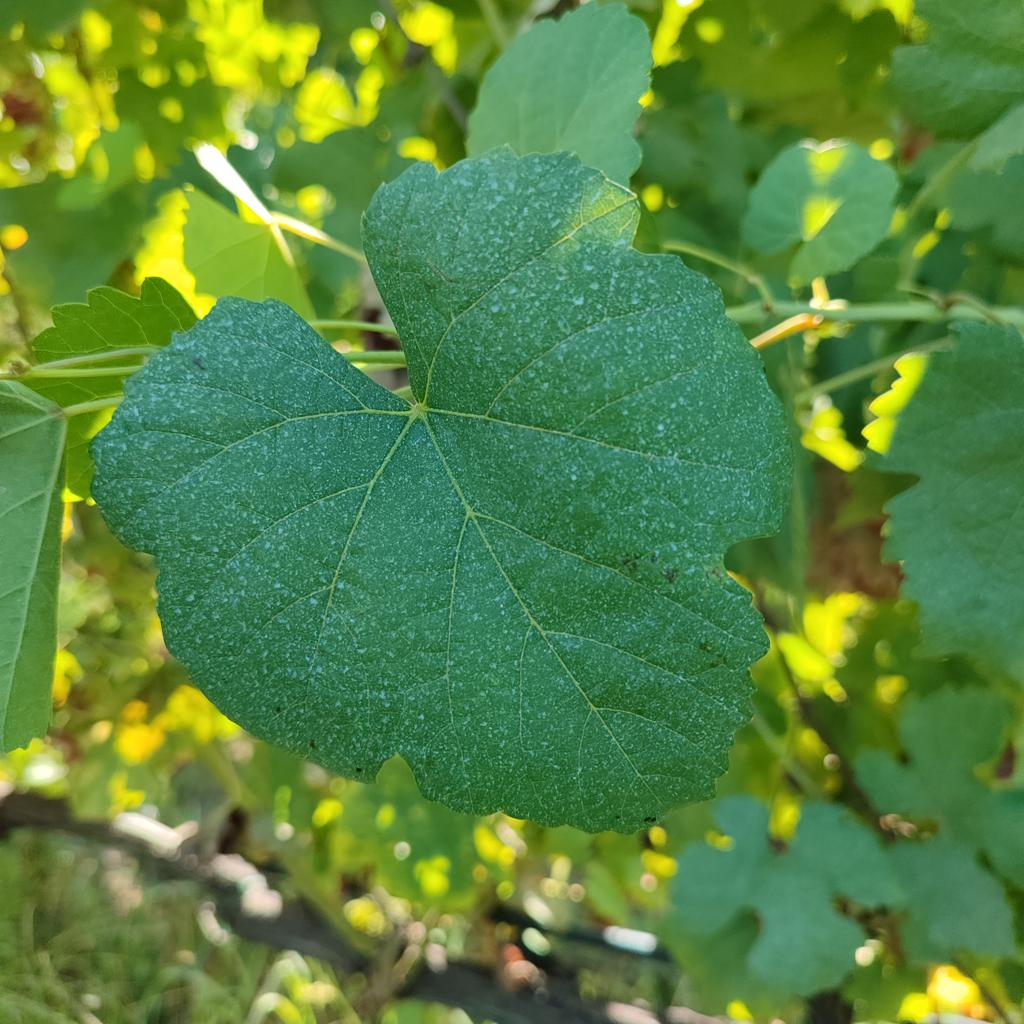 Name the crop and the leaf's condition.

grapevine, healthy
